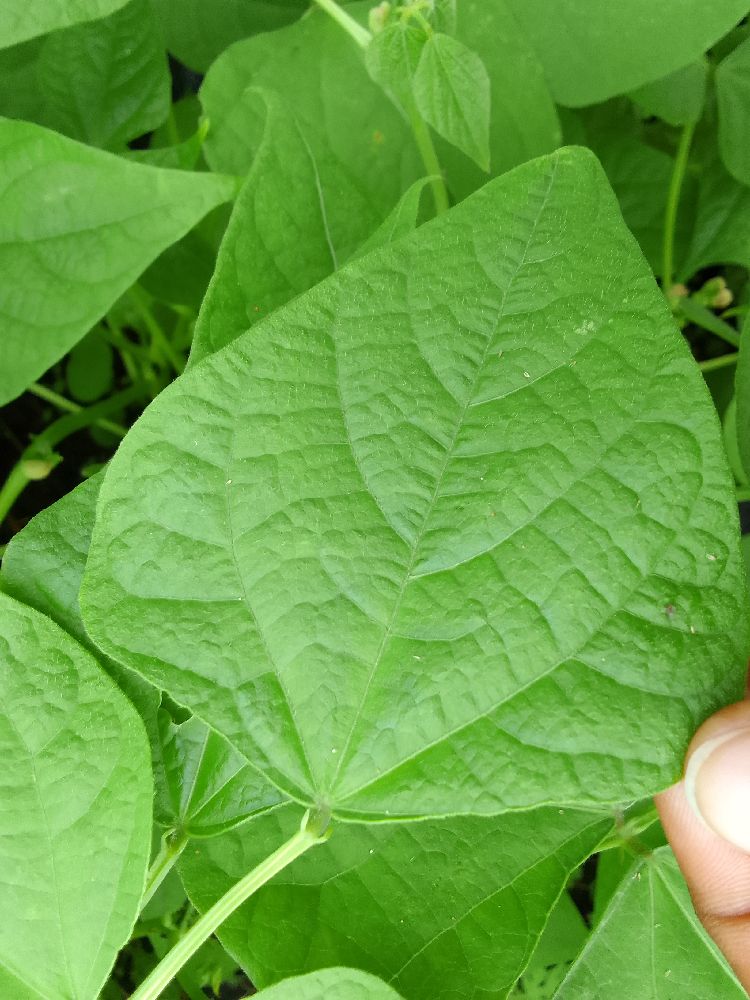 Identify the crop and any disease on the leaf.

common bean, healthy
